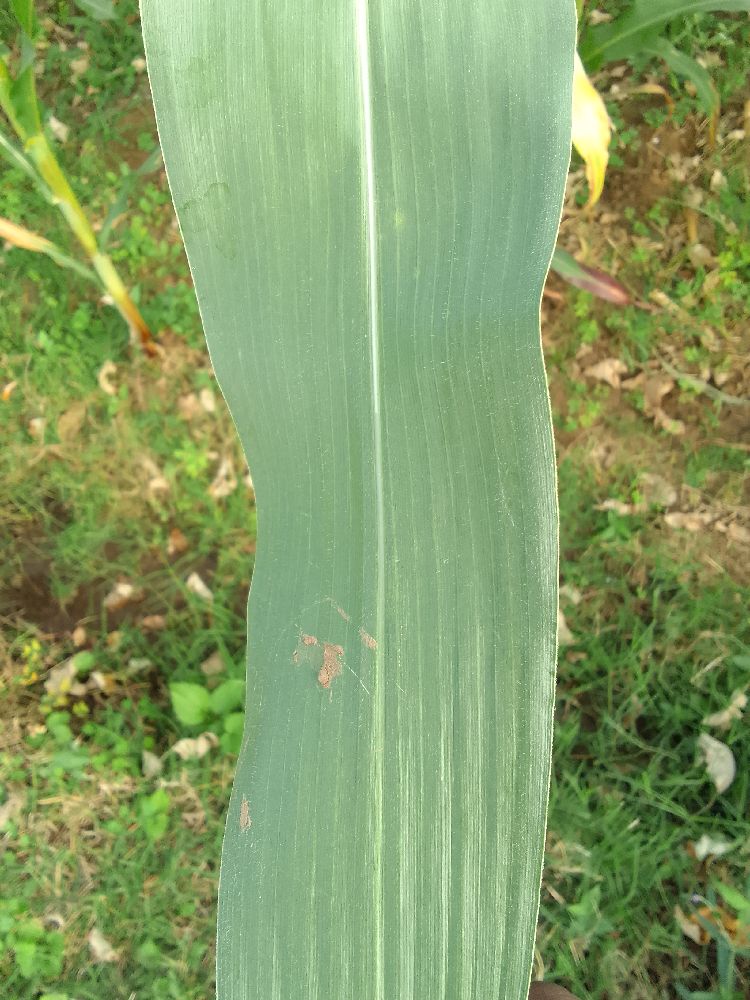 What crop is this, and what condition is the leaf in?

maize, healthy
